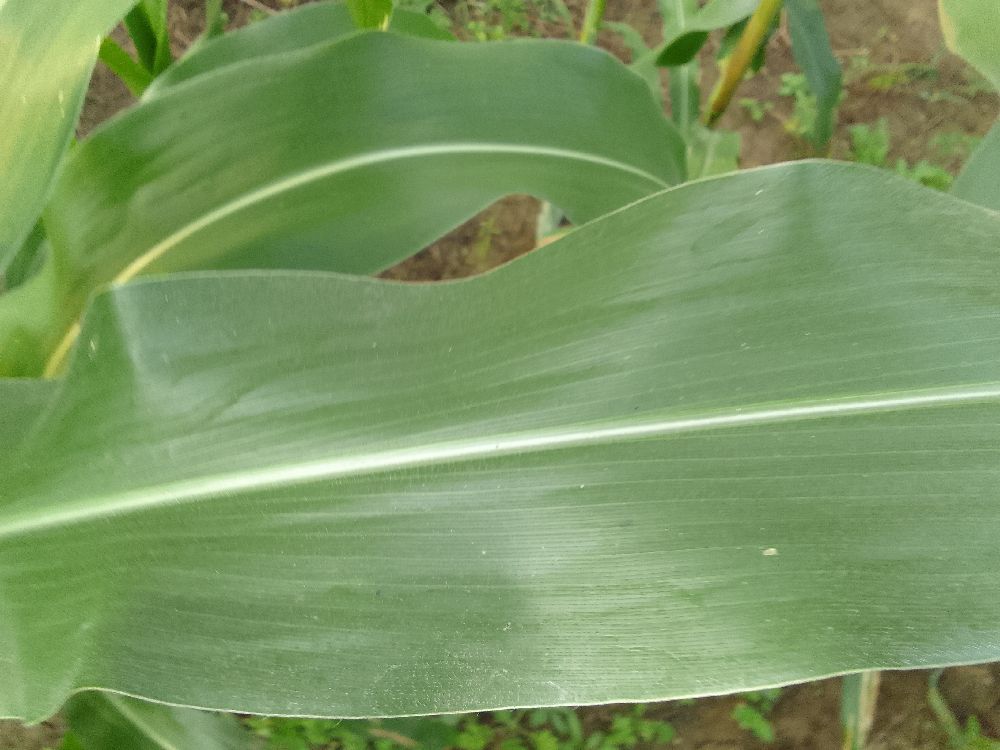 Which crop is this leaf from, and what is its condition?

maize, healthy
